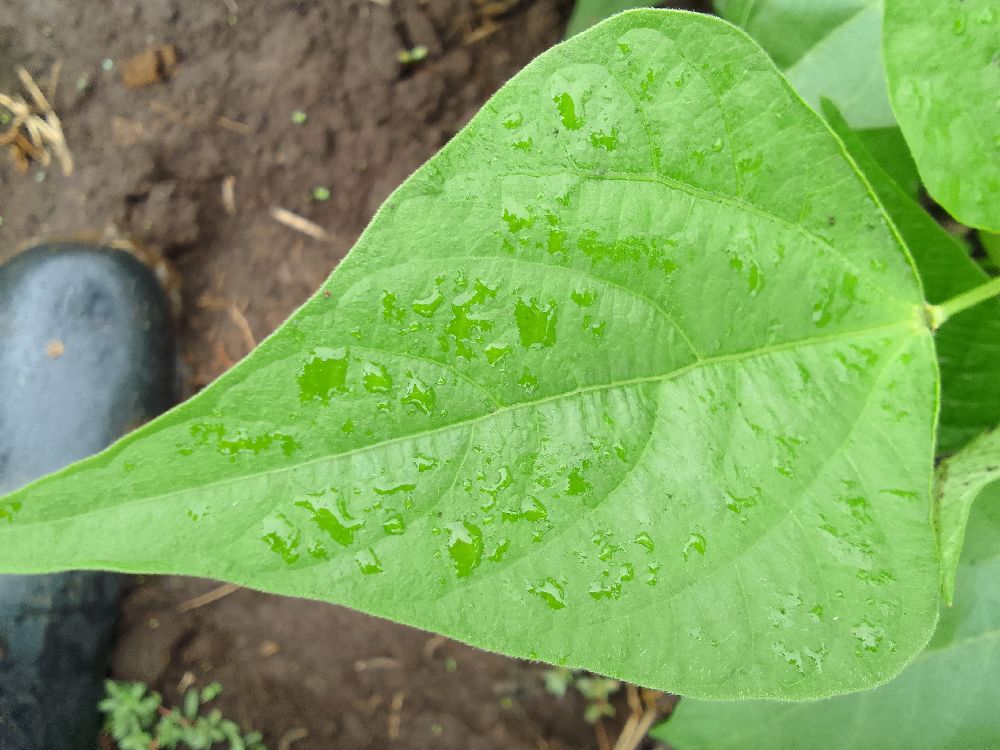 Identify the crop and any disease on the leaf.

common bean, healthy
